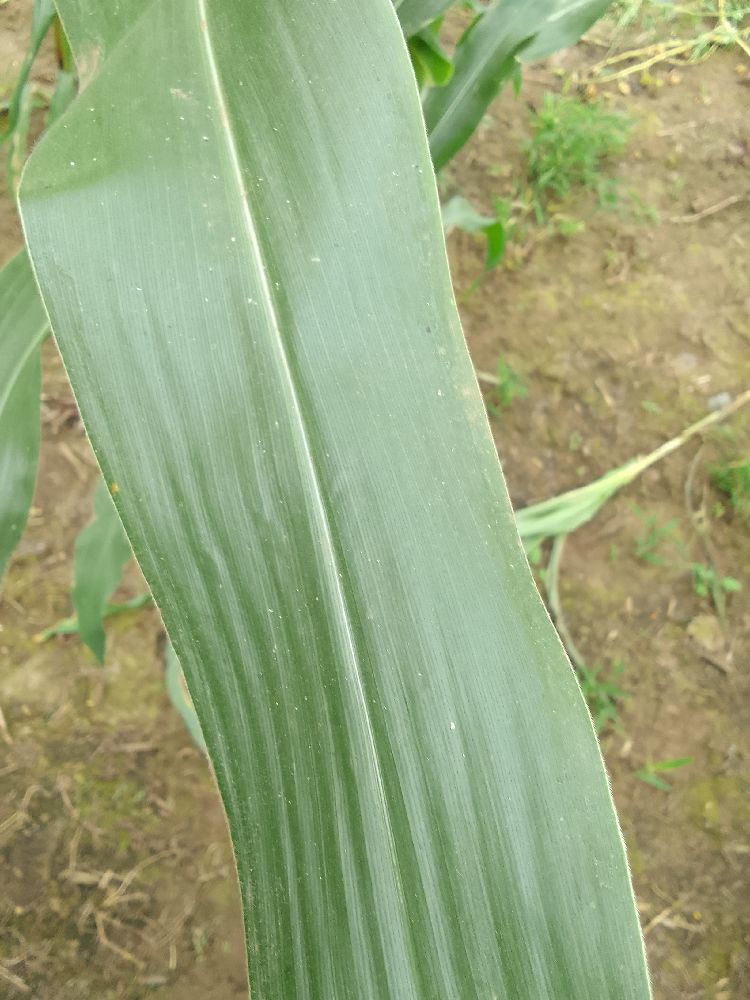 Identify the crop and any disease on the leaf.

maize, healthy
